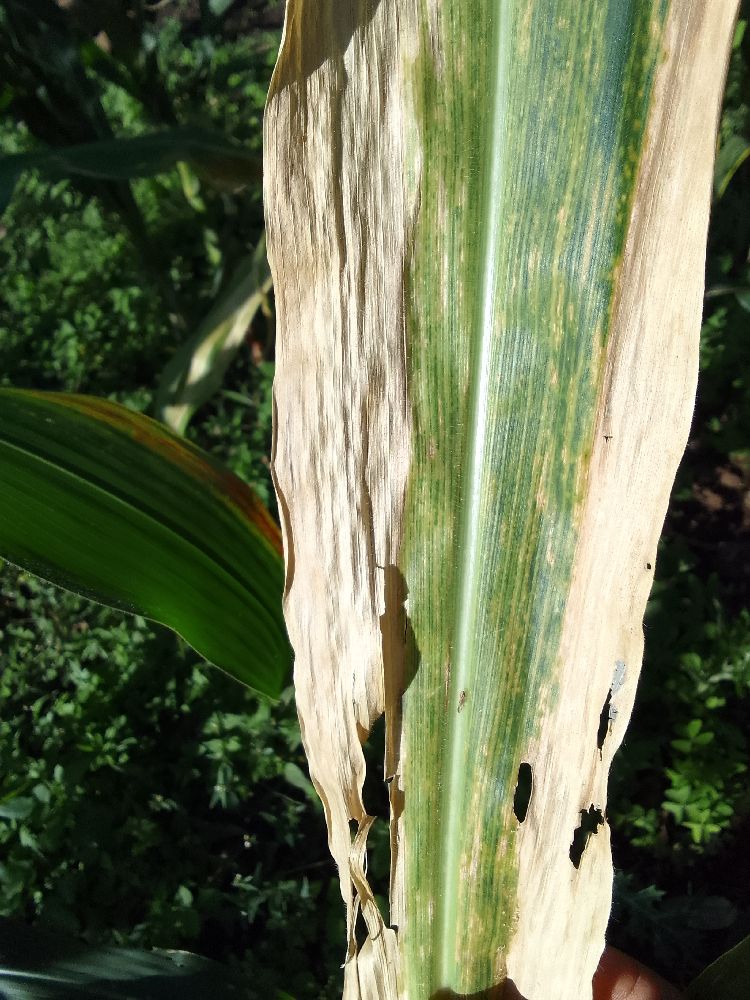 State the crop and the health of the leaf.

maize, maize lethal necrosis
